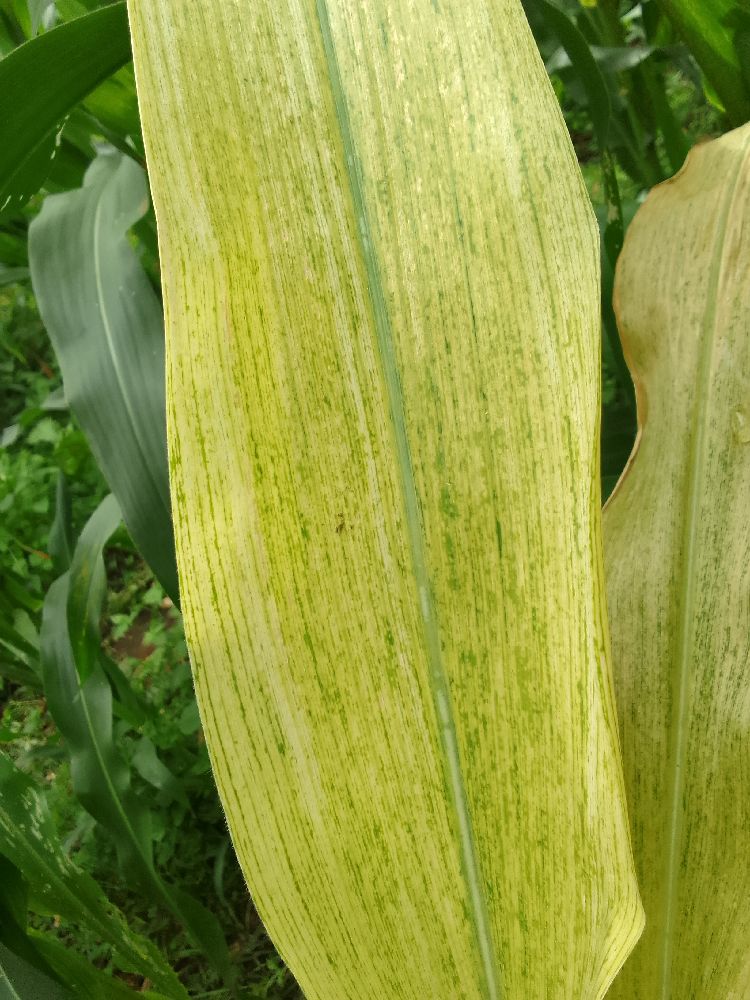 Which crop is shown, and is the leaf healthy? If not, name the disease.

maize, maize lethal necrosis
